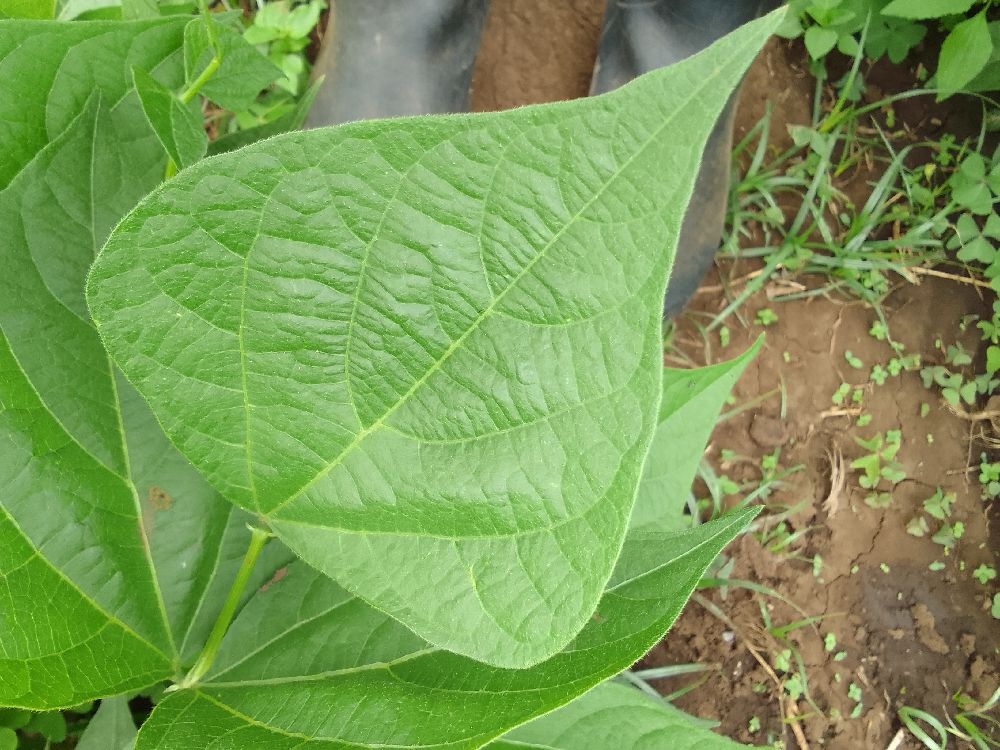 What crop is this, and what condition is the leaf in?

common bean, healthy
